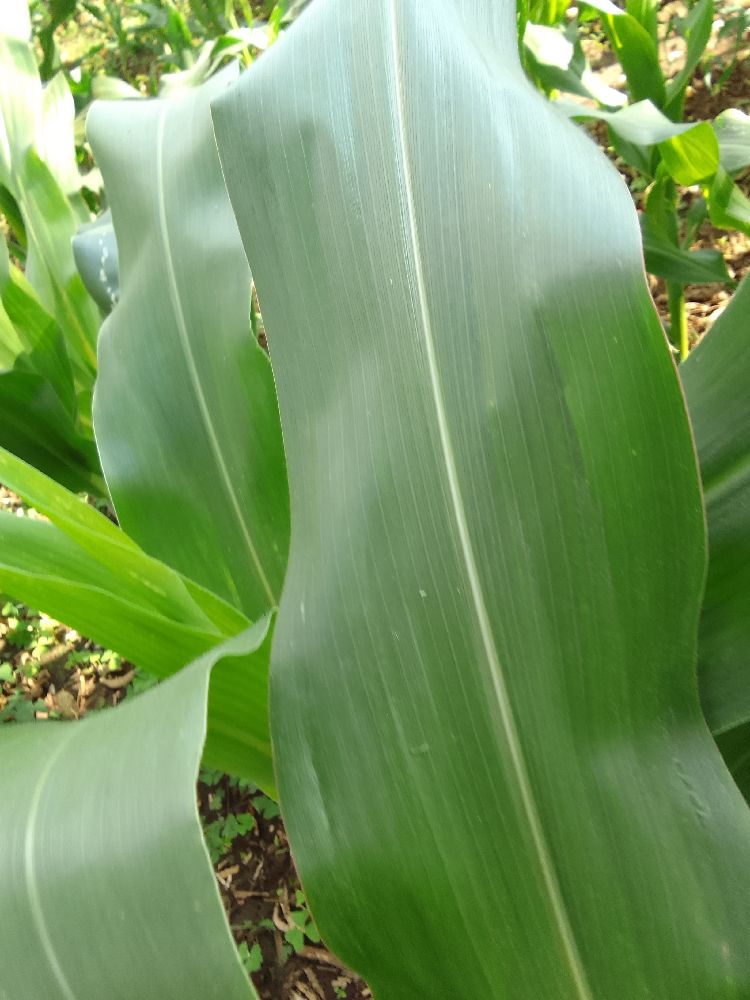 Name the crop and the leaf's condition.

maize, healthy
